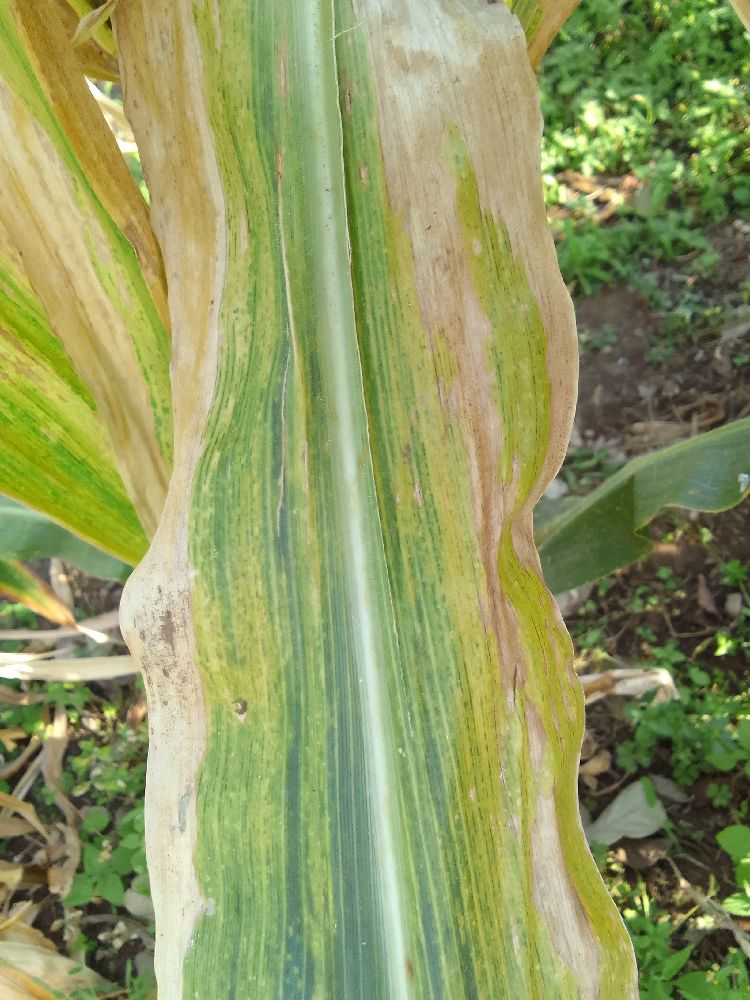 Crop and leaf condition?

maize, maize lethal necrosis
